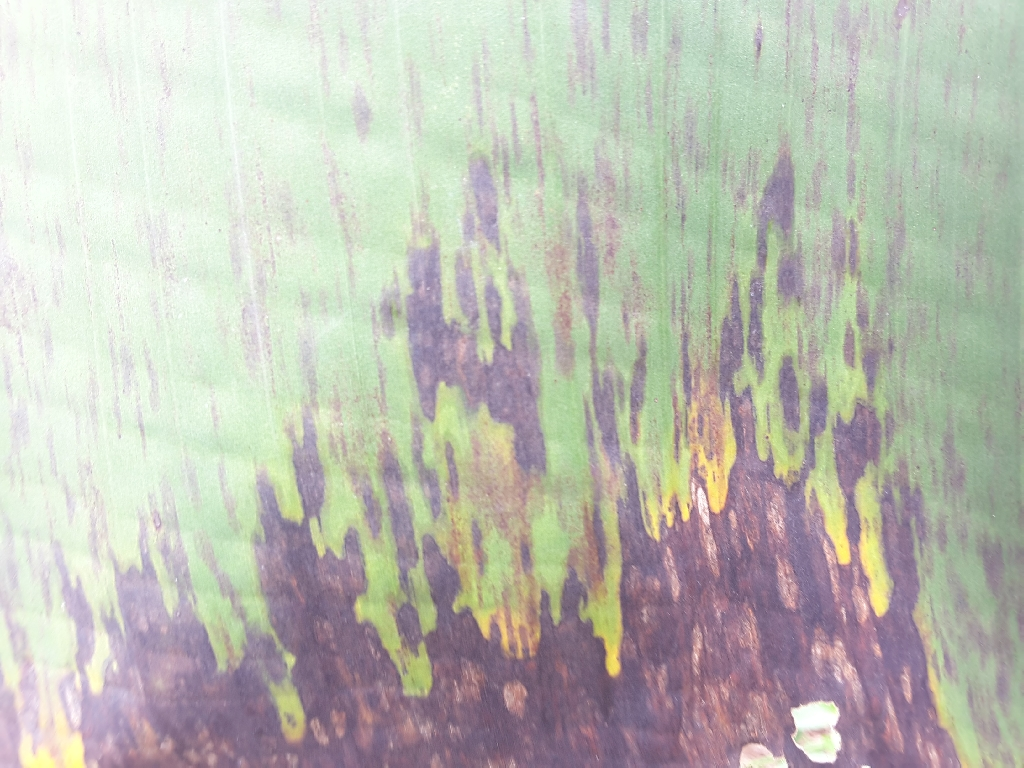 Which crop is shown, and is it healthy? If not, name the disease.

banana, black sigatoka
